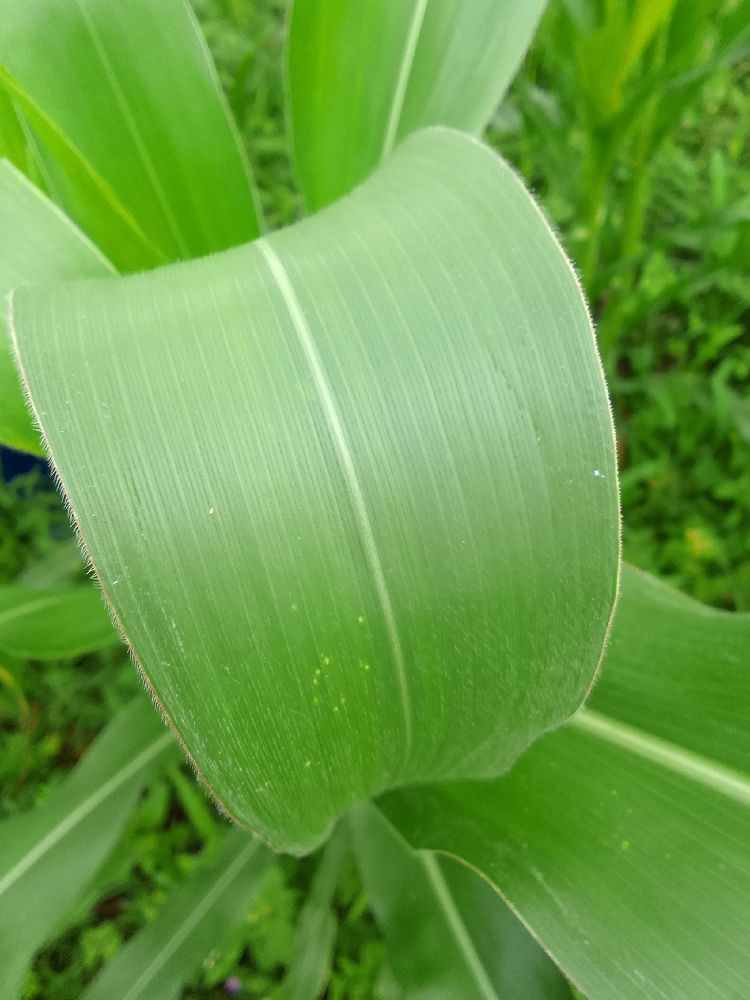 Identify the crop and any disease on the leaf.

maize, healthy
